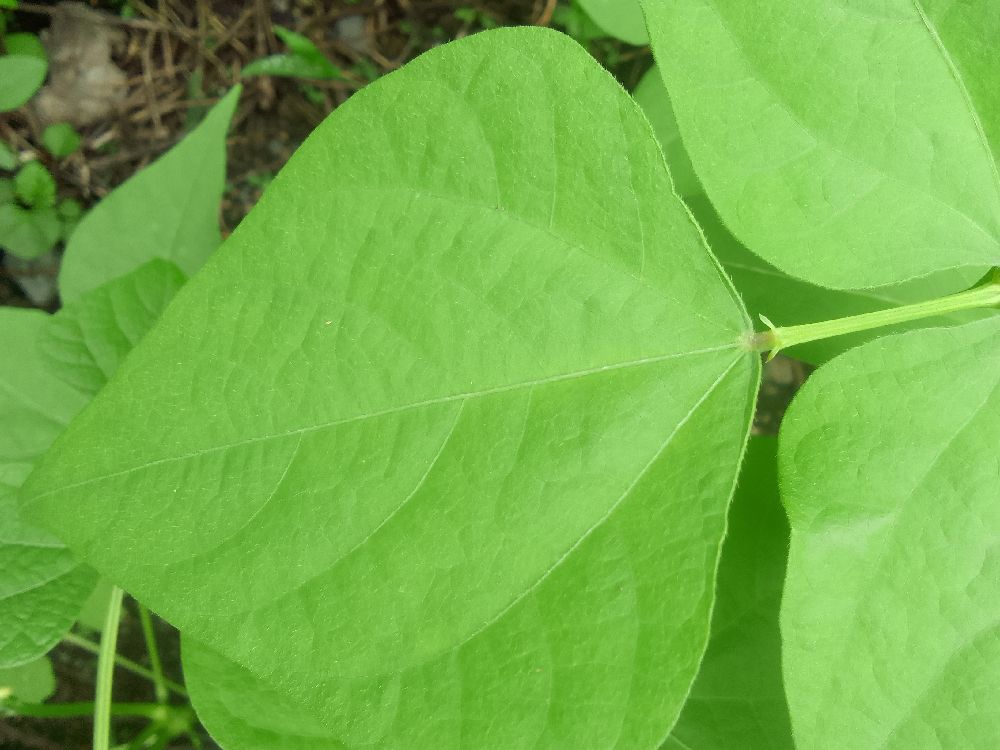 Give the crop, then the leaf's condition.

common bean, healthy
